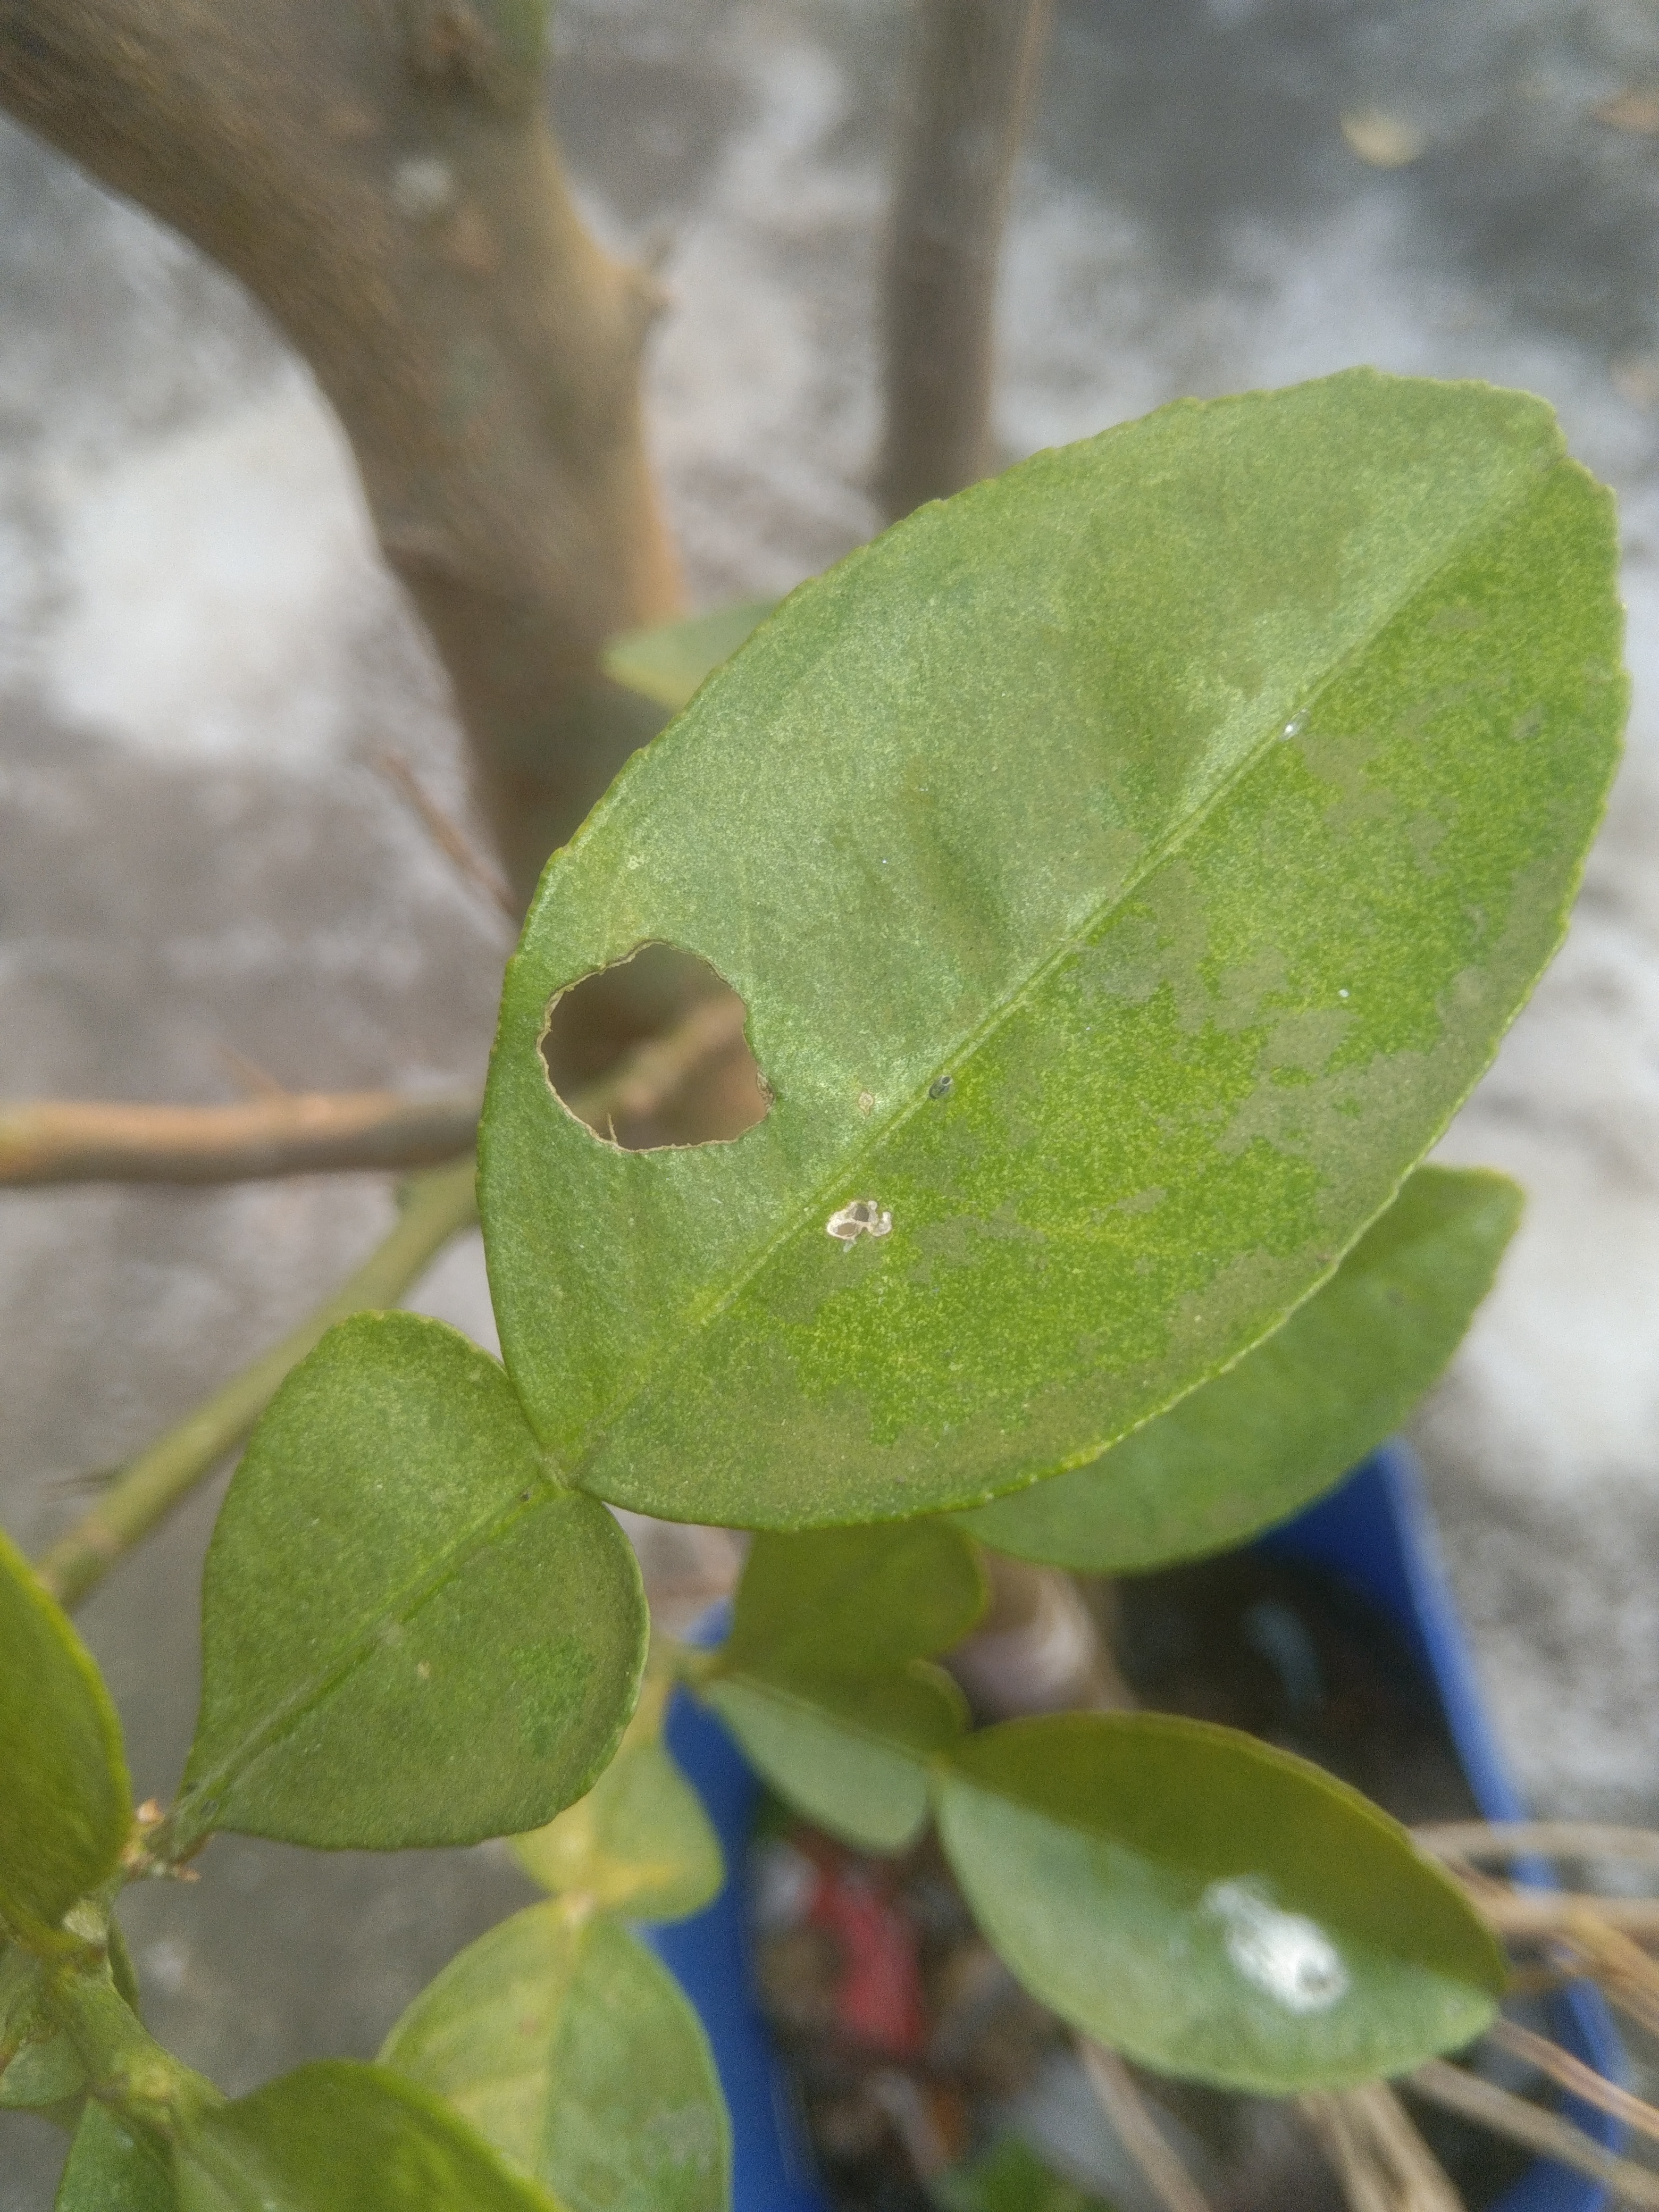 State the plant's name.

lemon
